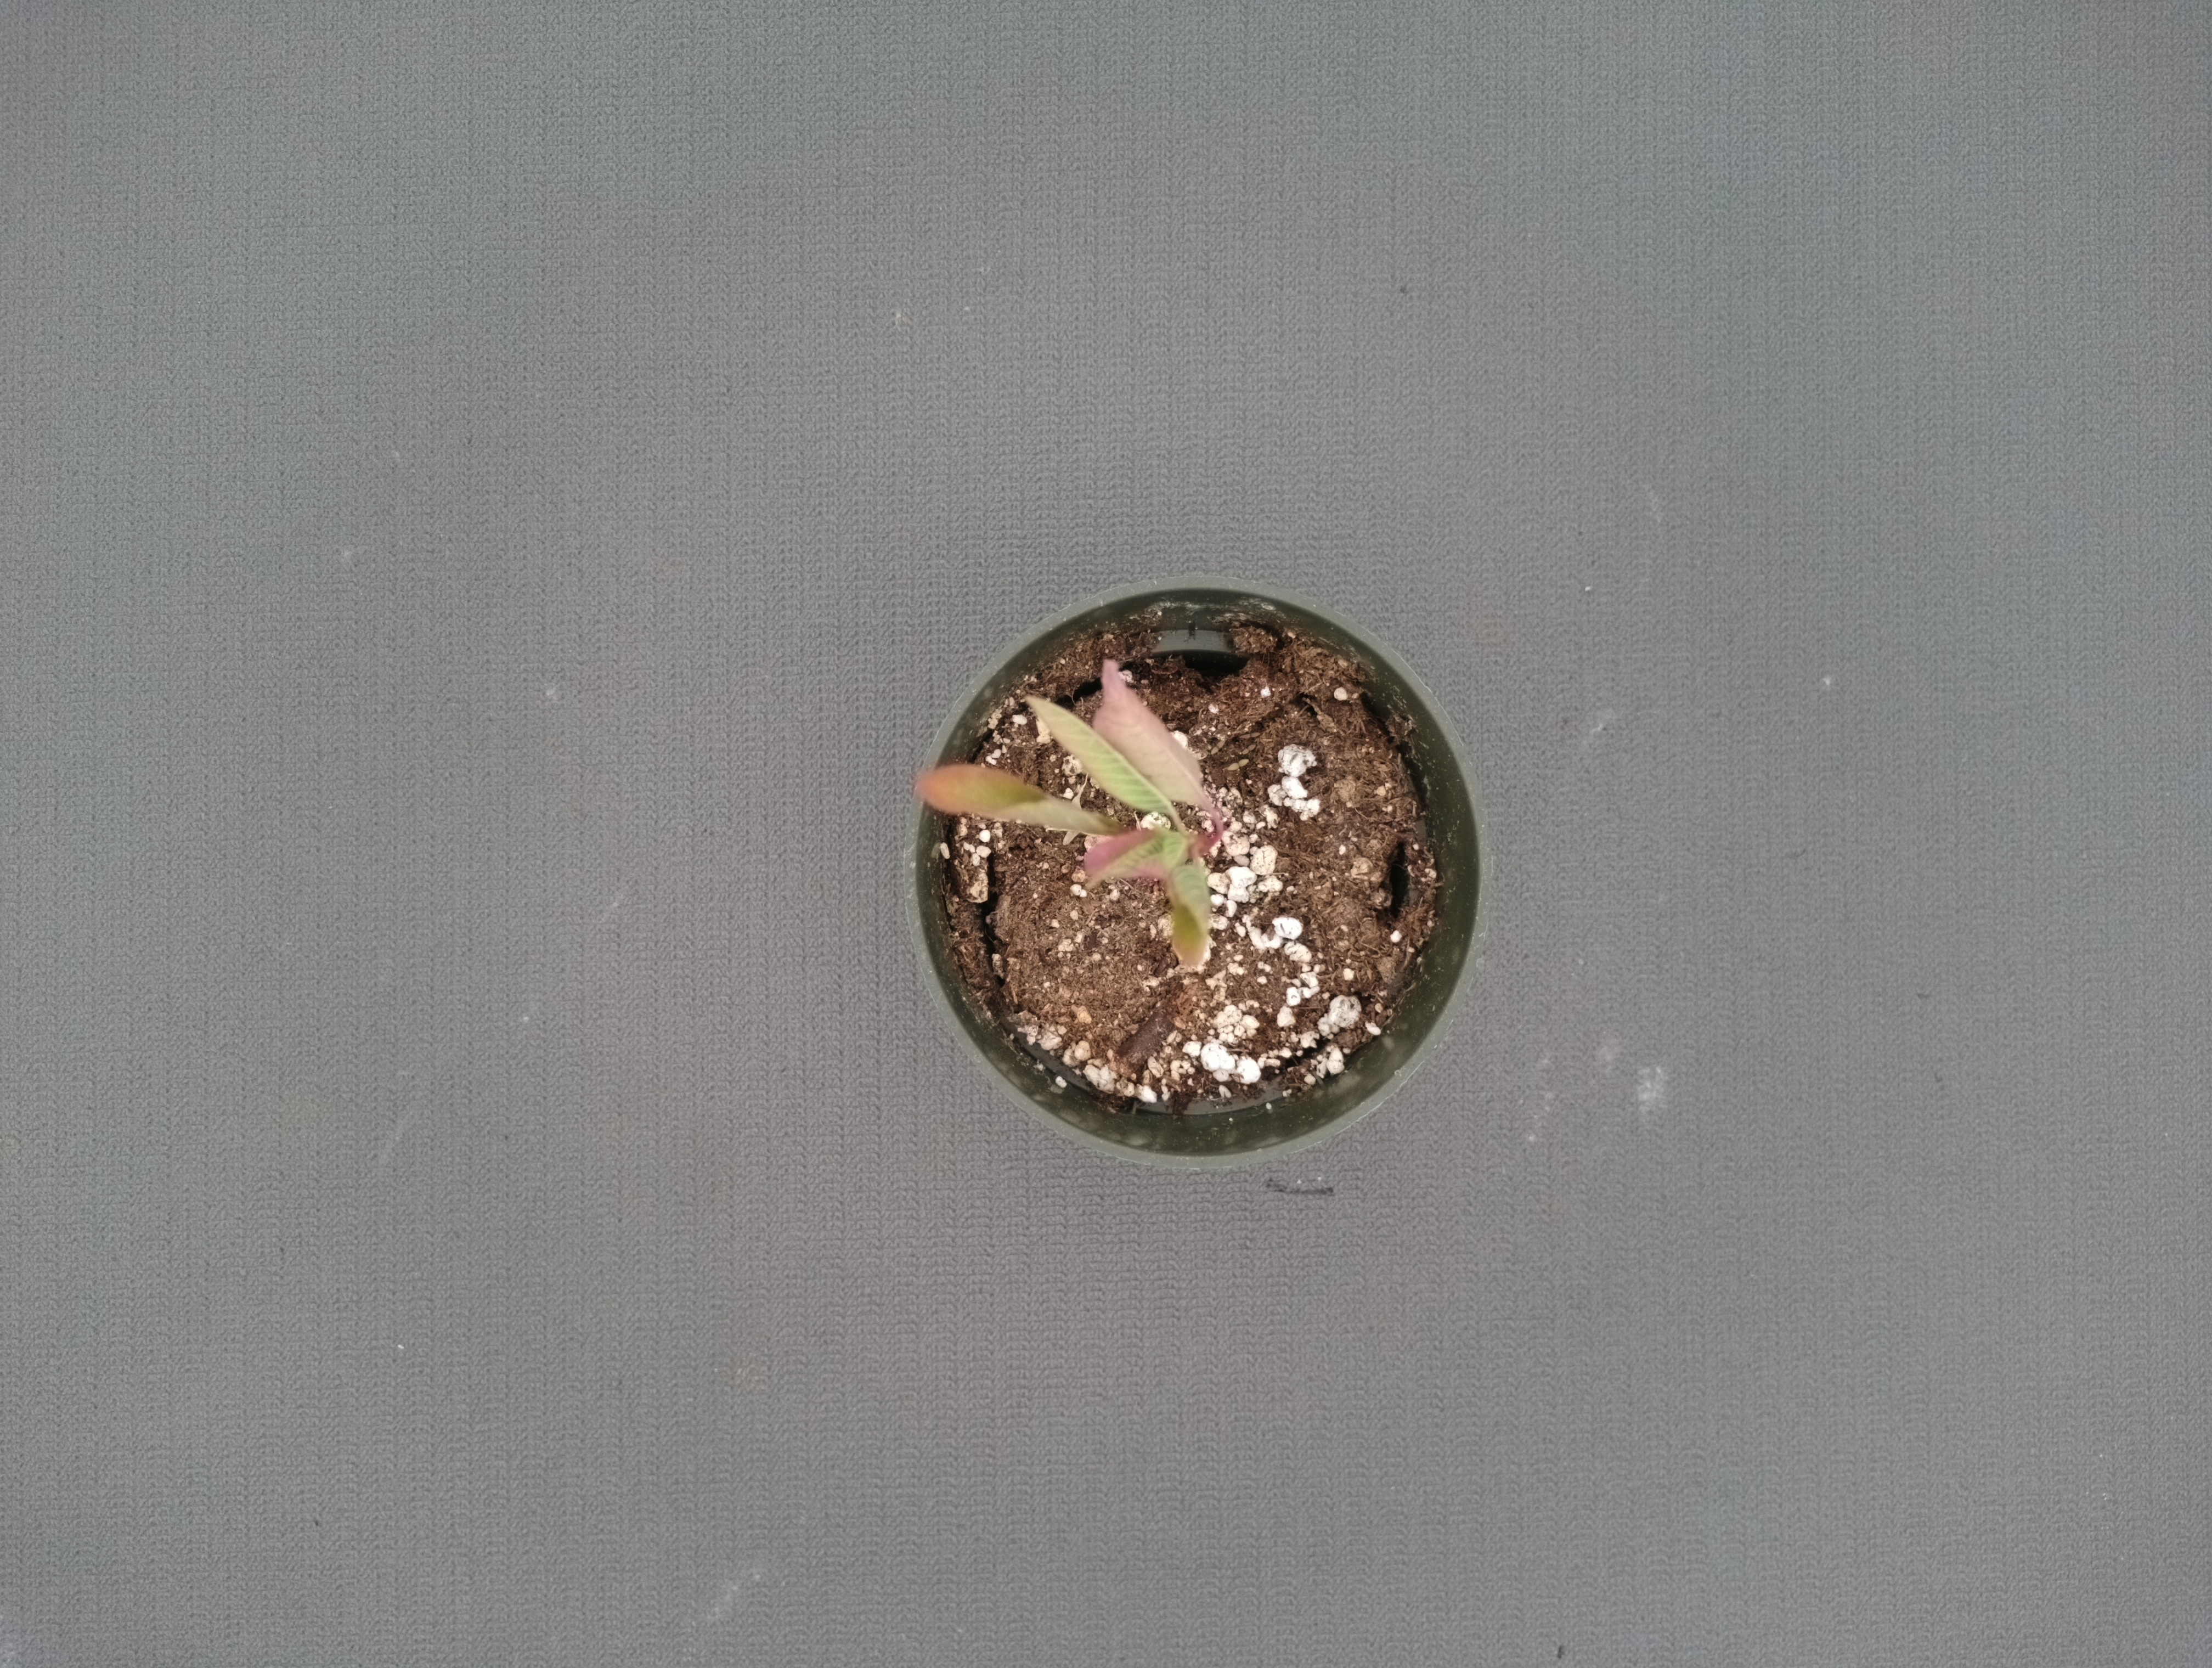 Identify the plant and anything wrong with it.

waterhemp, foliar distortion
